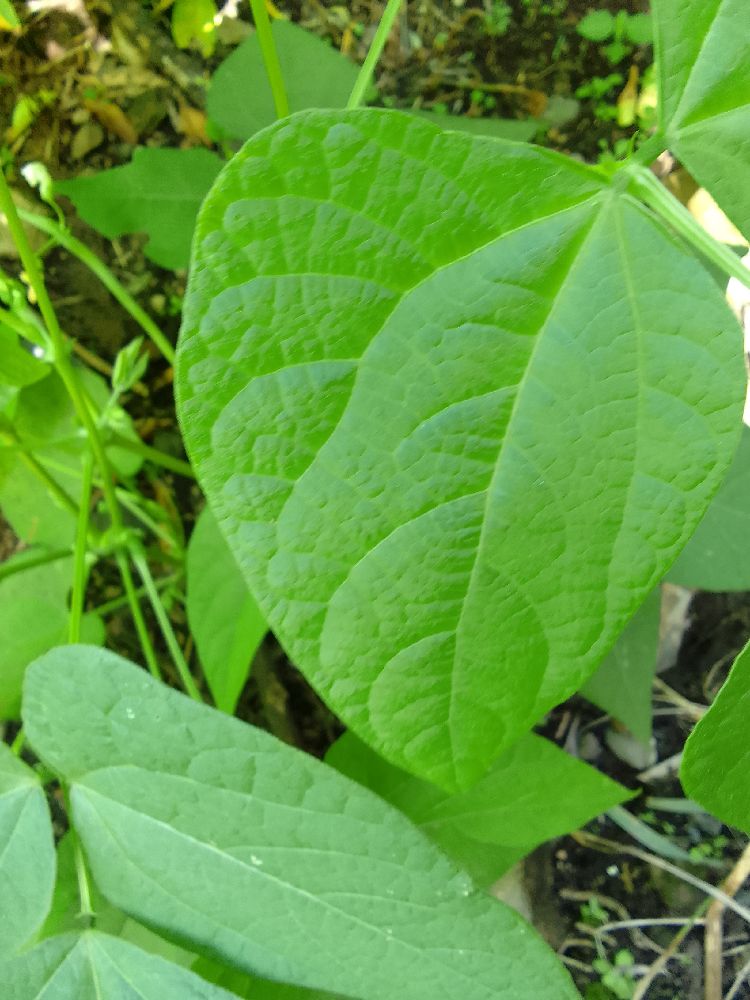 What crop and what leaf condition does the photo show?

common bean, healthy
